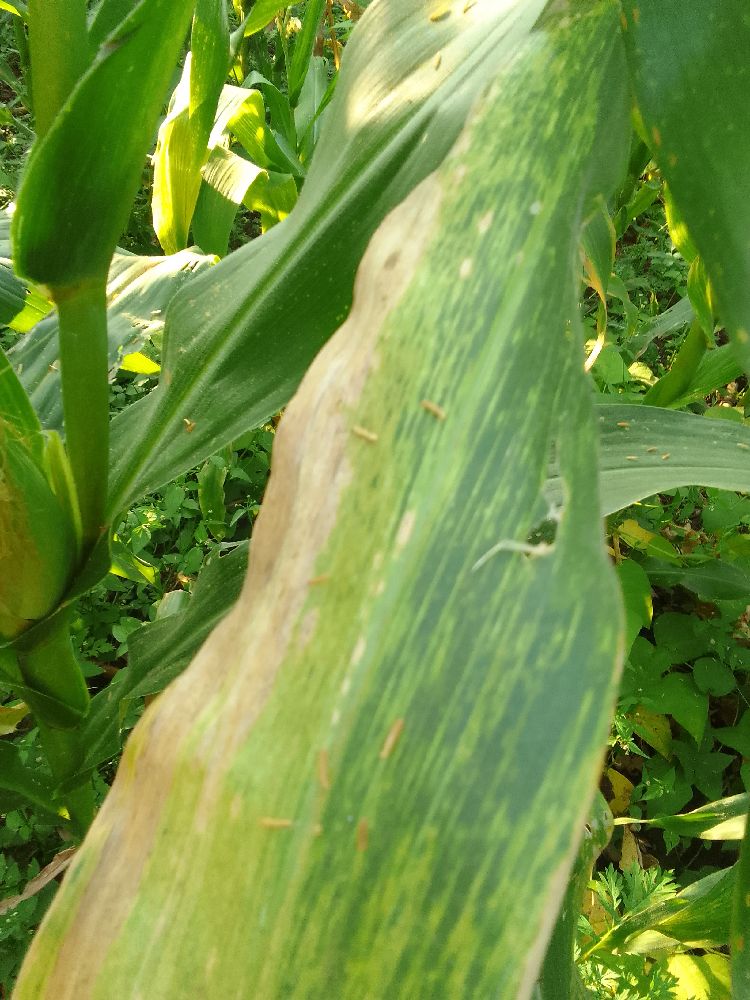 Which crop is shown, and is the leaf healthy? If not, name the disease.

maize, maize lethal necrosis
